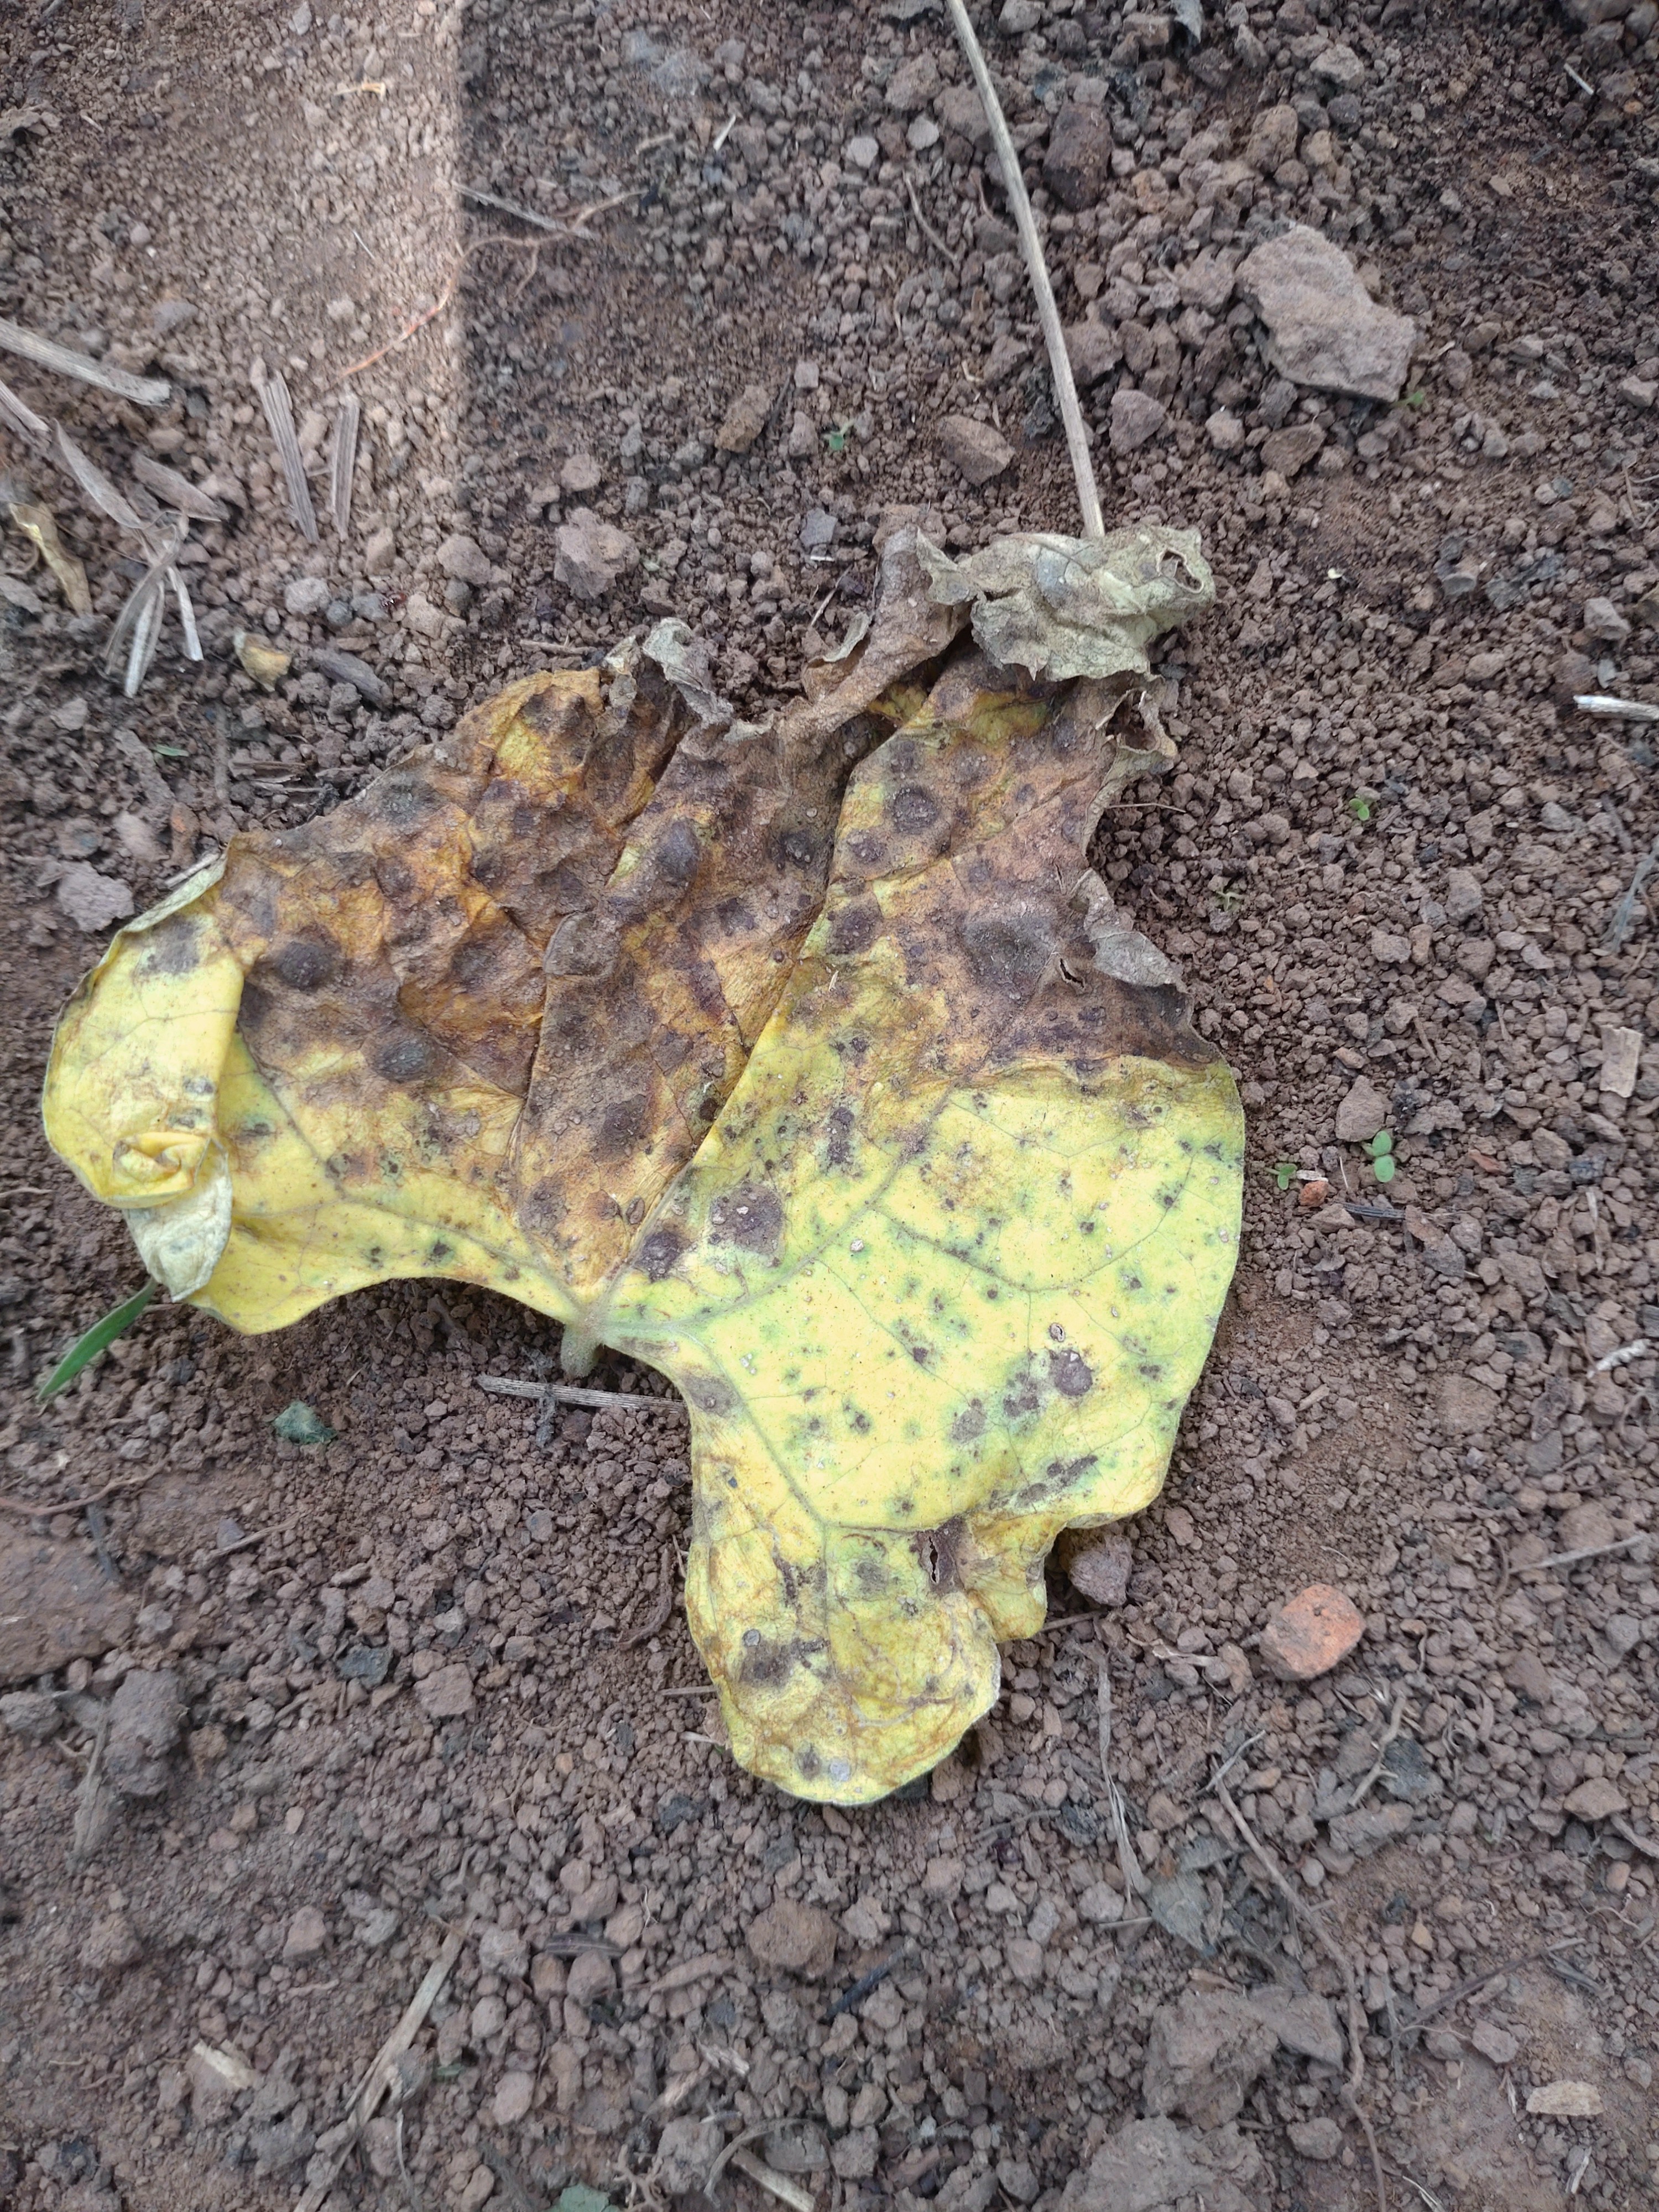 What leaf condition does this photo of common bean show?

anthracnose
